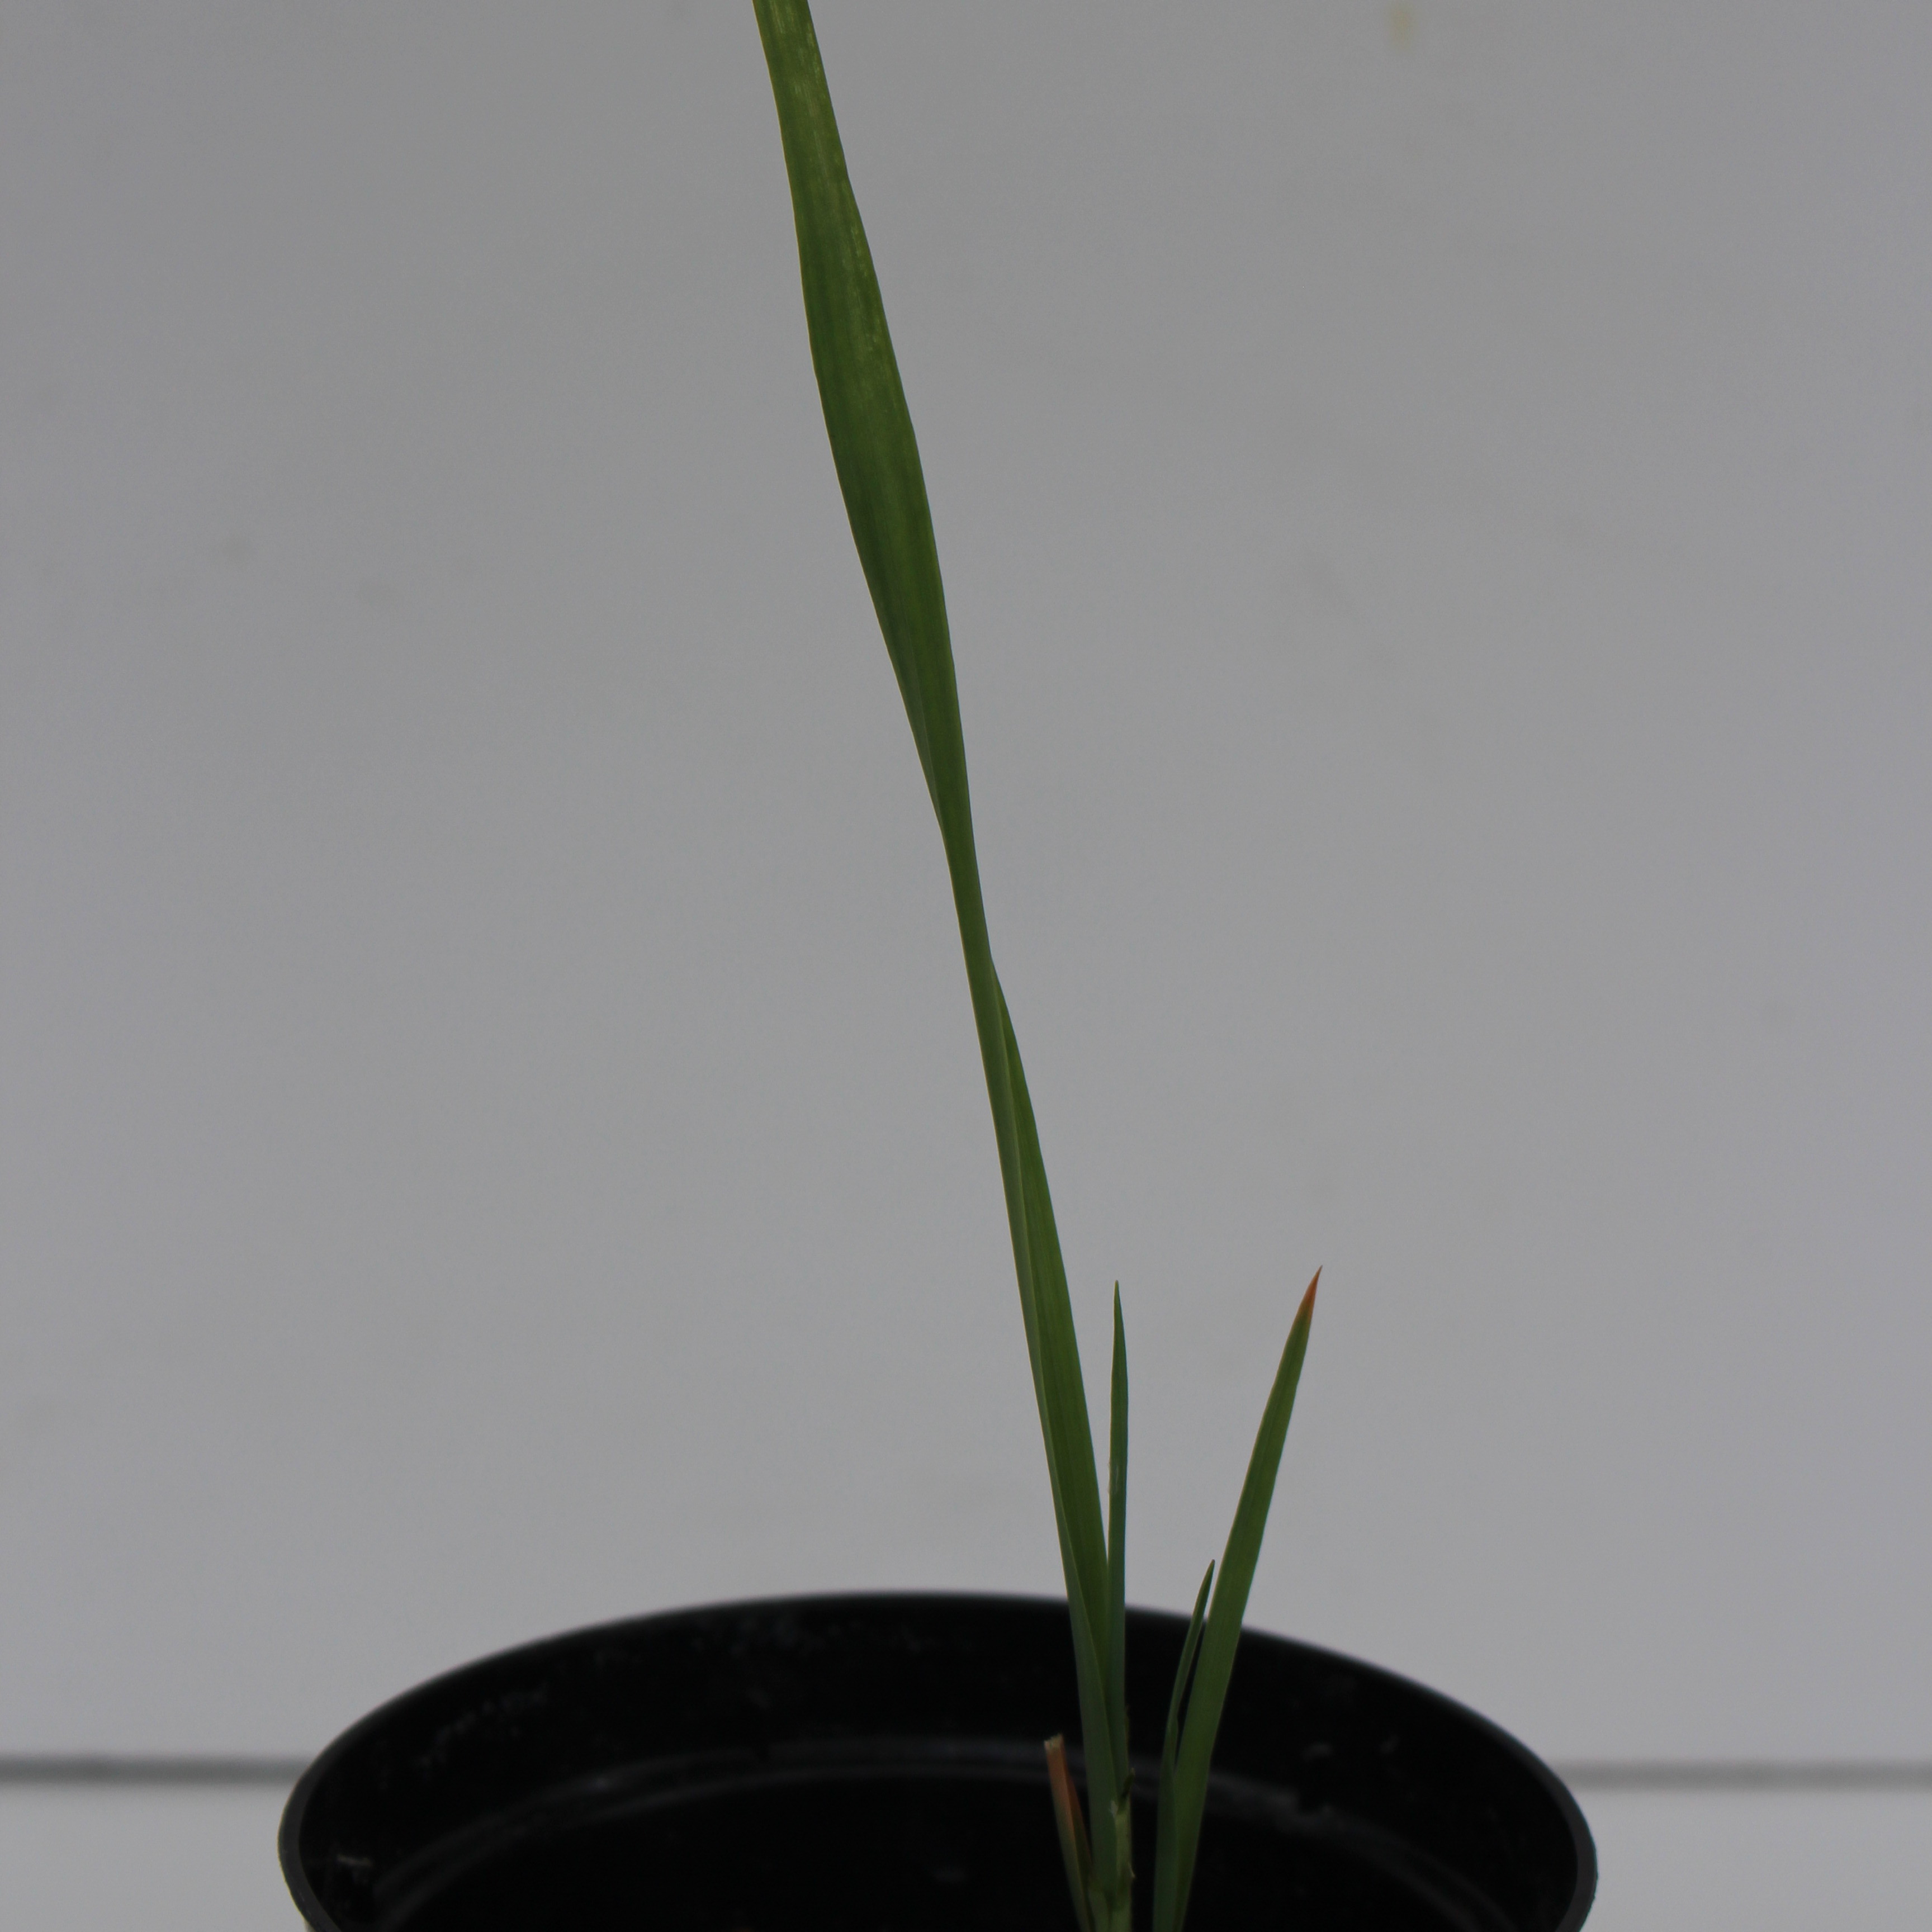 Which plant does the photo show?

Avena sterilis
